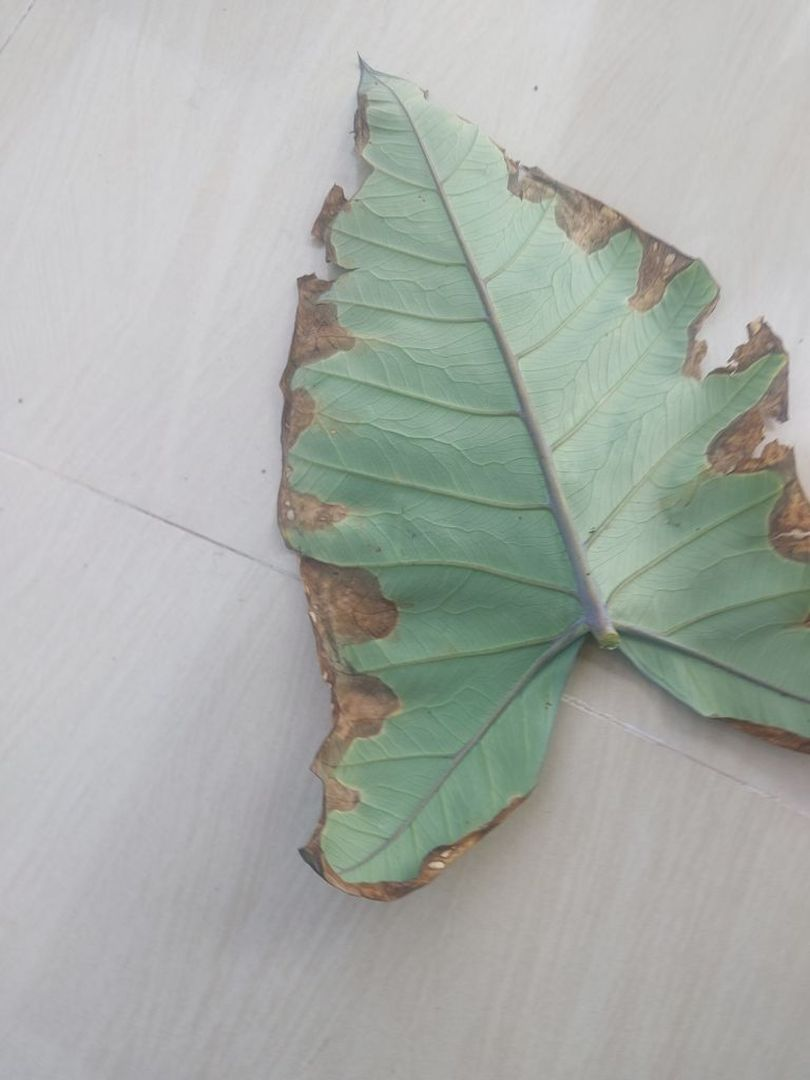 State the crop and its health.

taro, leaf blight
